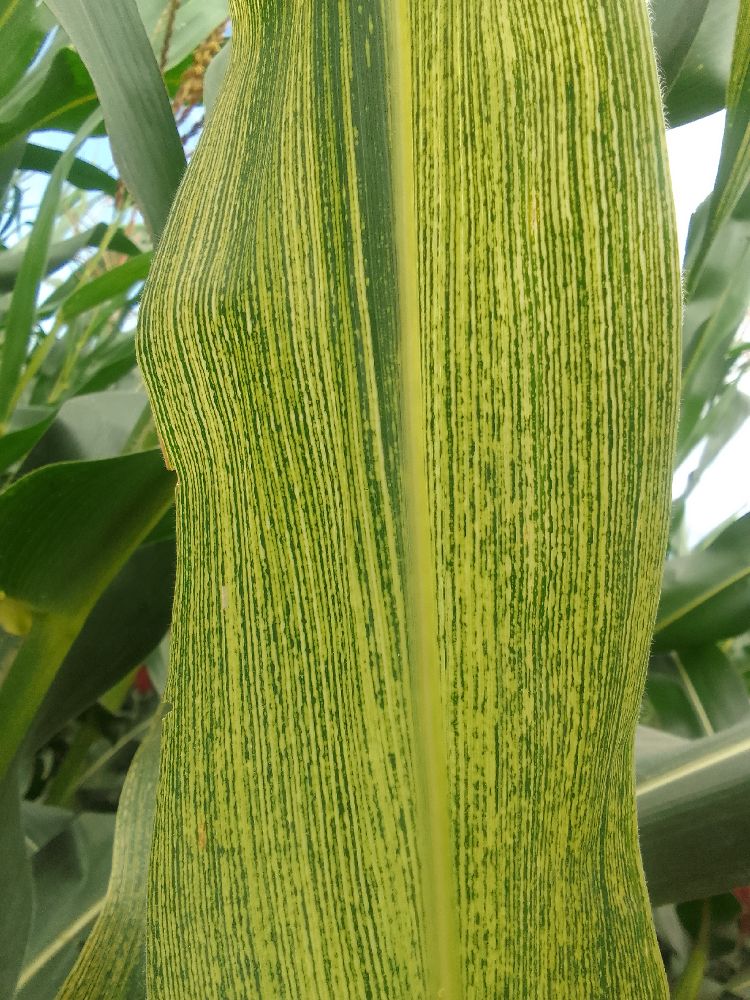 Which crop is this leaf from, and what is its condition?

maize, maize streak virus
